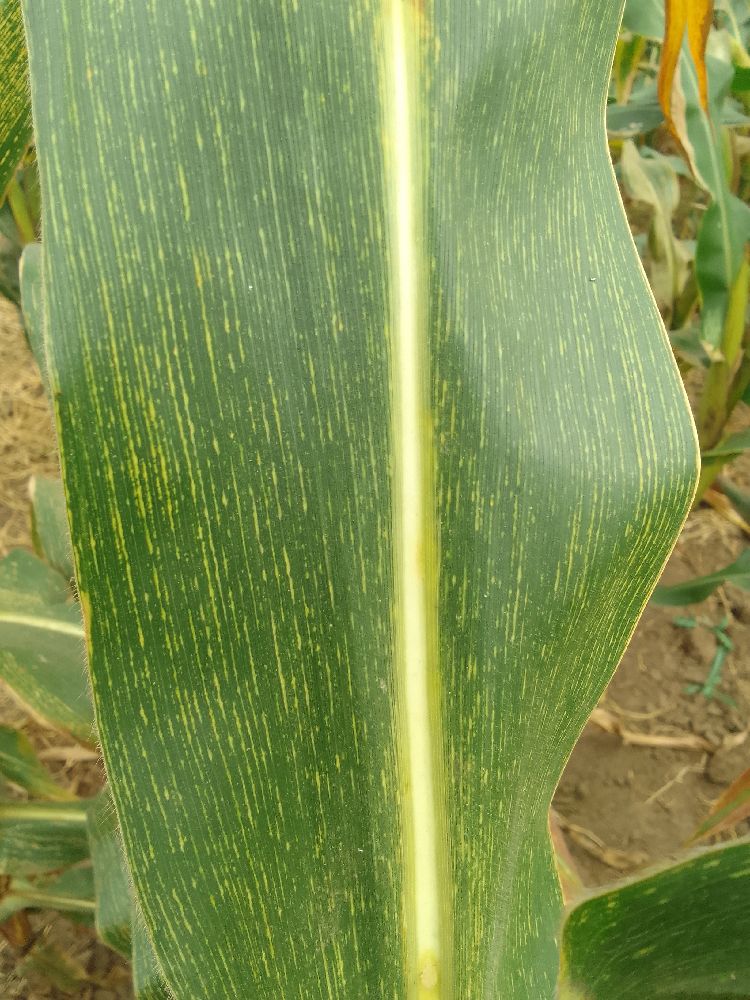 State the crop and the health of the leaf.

maize, maize streak virus
